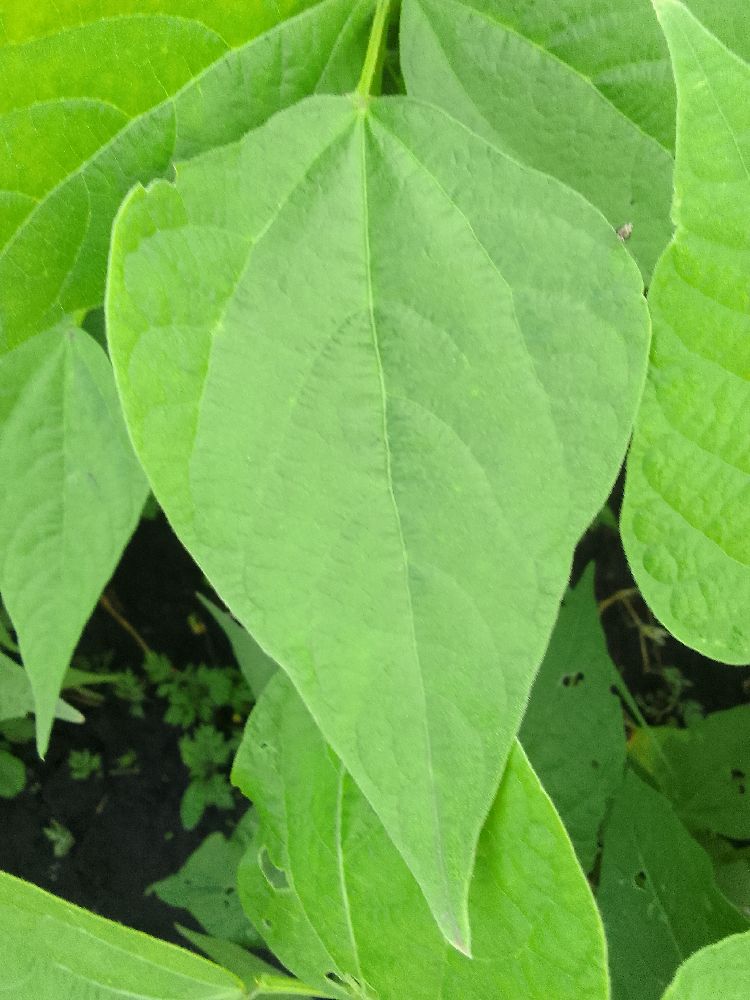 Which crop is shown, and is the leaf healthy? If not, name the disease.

common bean, healthy
